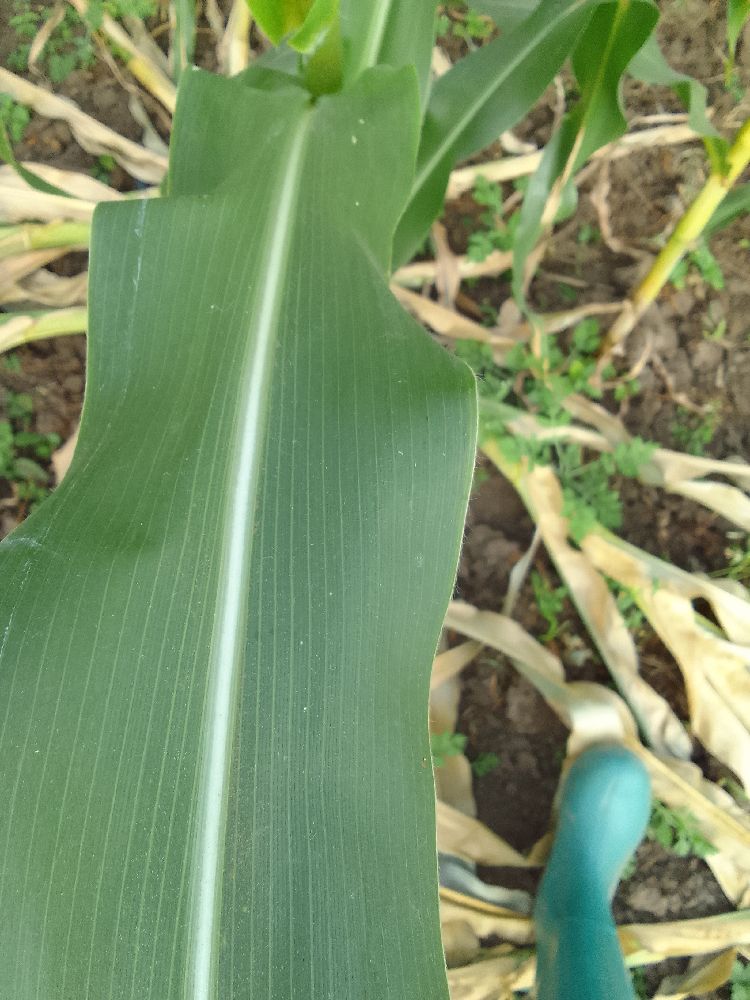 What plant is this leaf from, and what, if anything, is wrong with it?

maize, healthy
